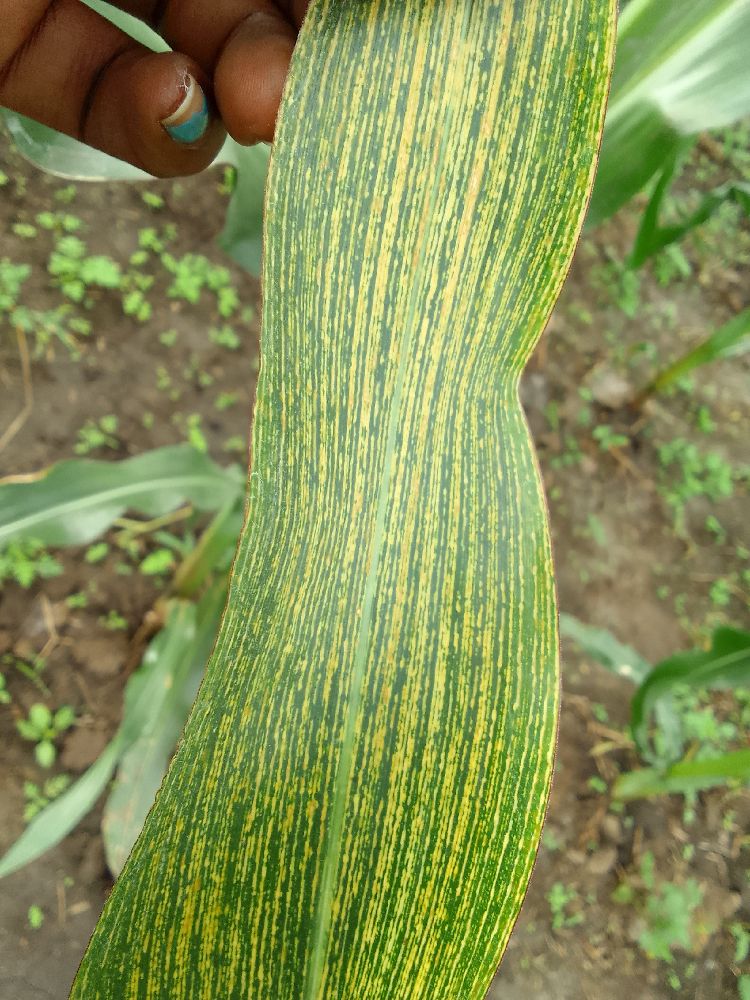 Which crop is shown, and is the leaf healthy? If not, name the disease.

maize, maize streak virus
